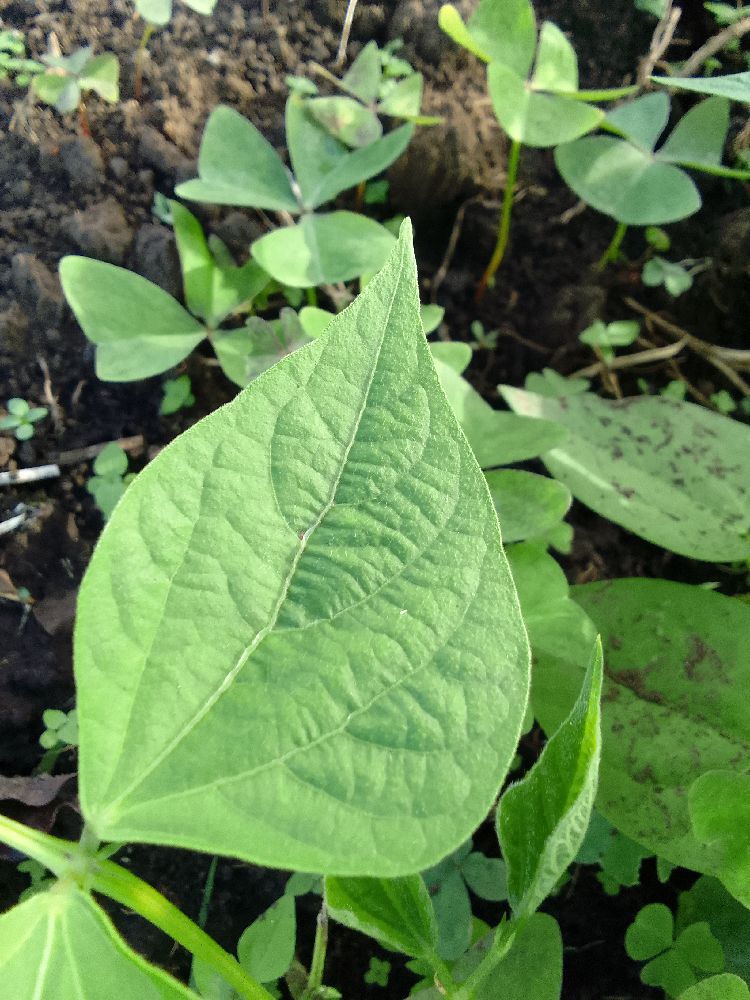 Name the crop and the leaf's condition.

common bean, healthy
